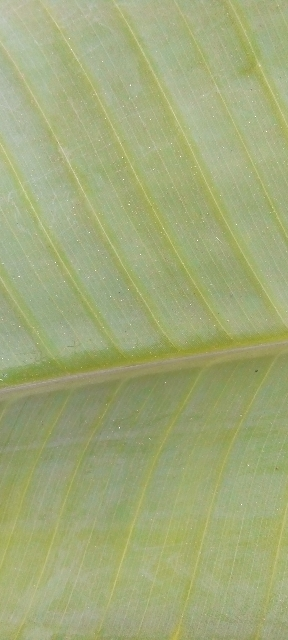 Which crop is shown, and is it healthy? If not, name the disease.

banana, healthy
